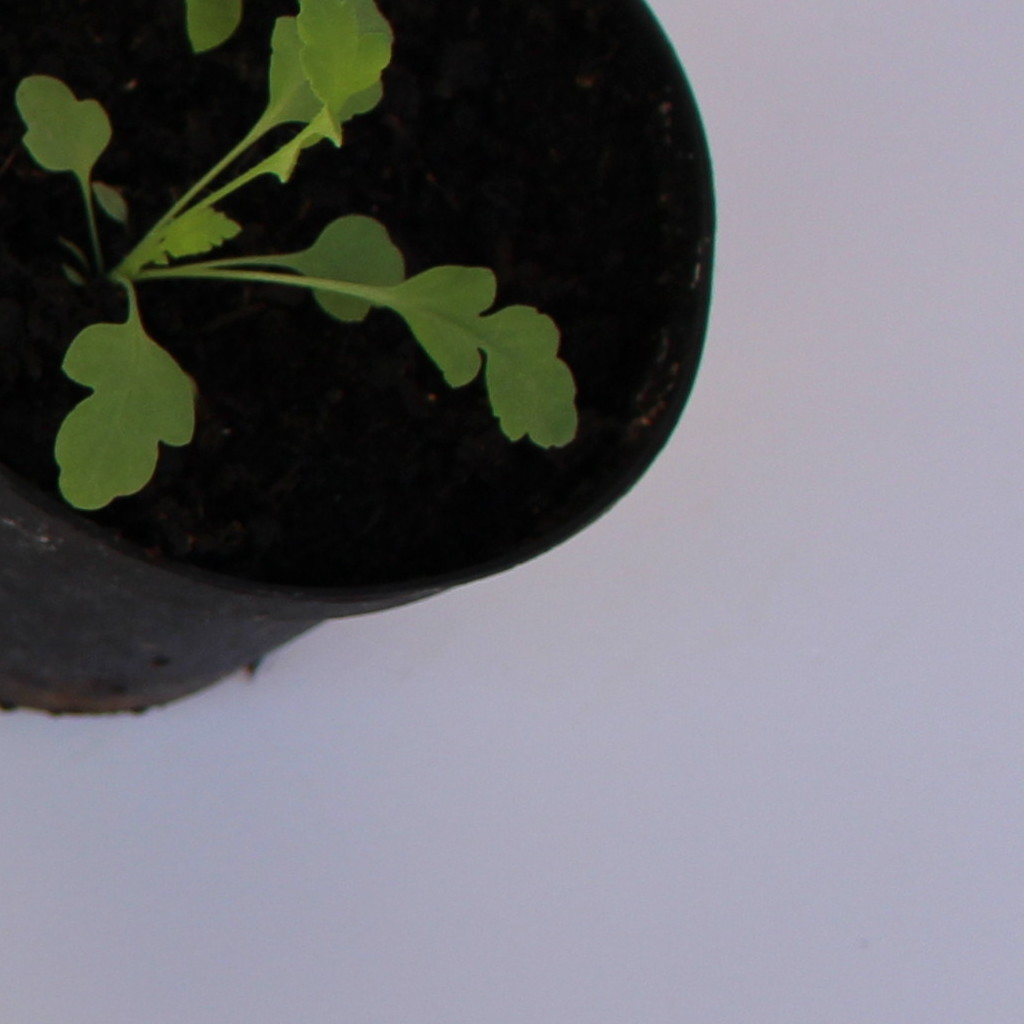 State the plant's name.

Papaver rhoeas
